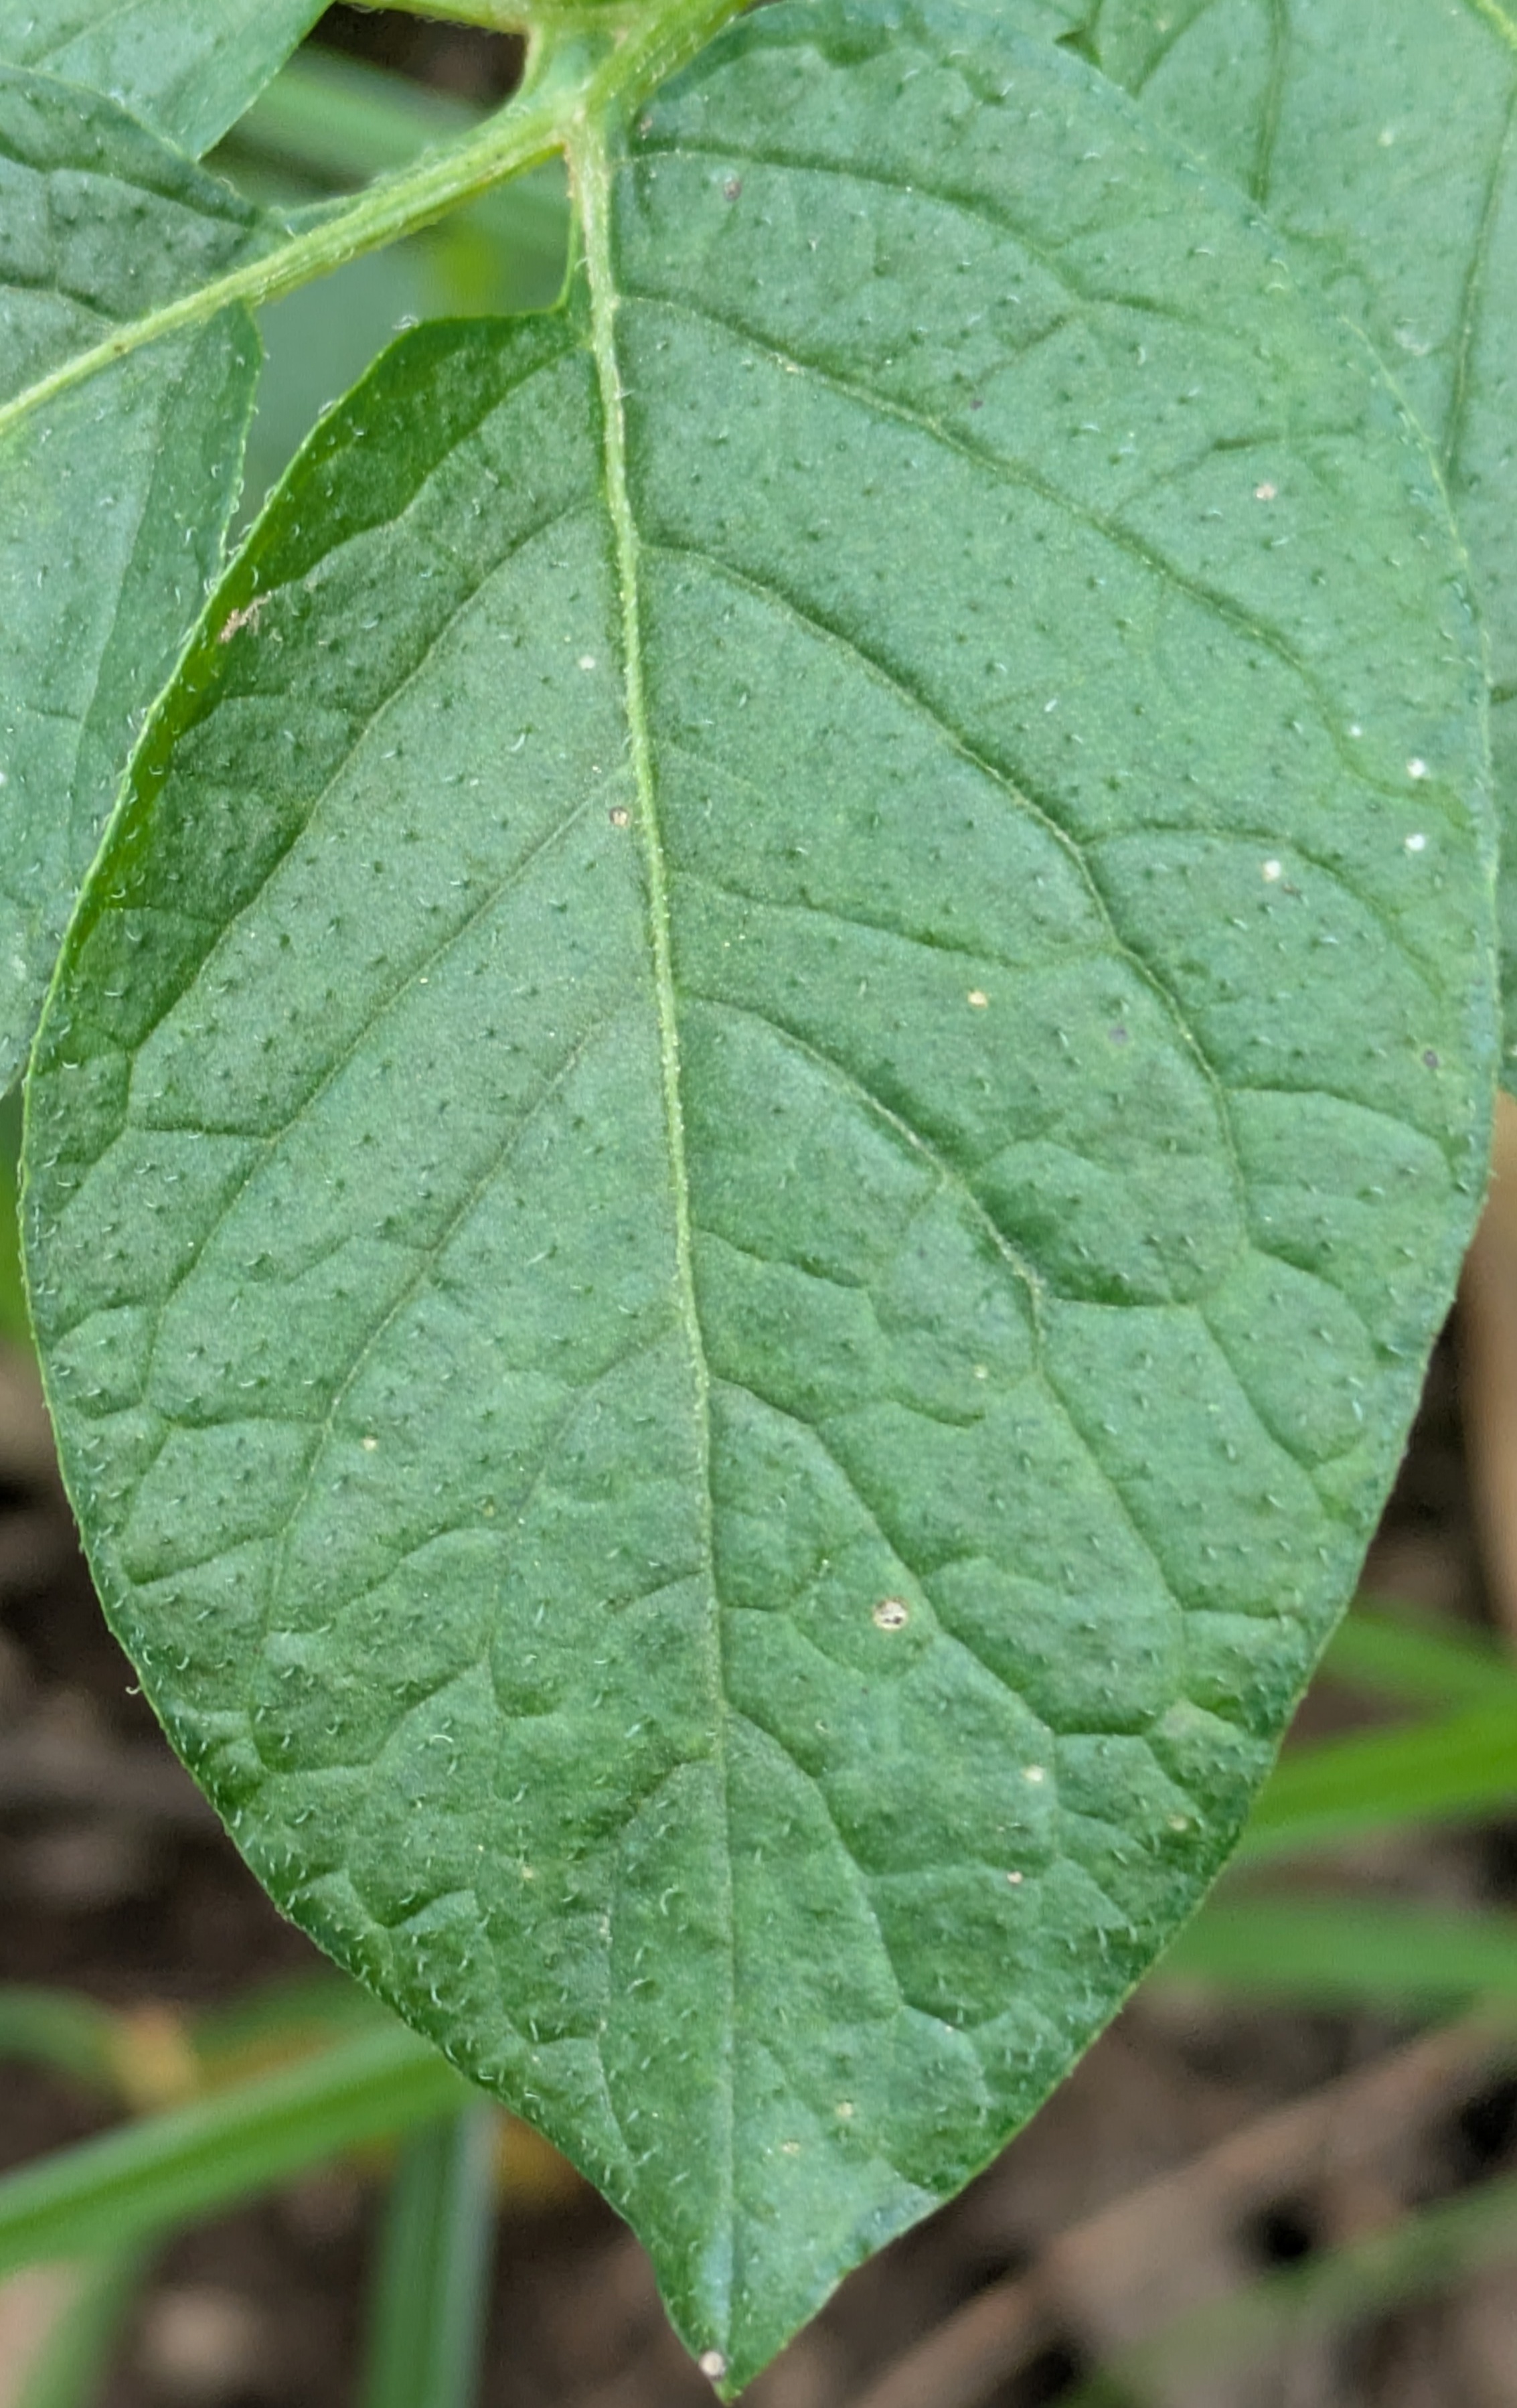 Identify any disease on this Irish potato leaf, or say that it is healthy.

healthy
